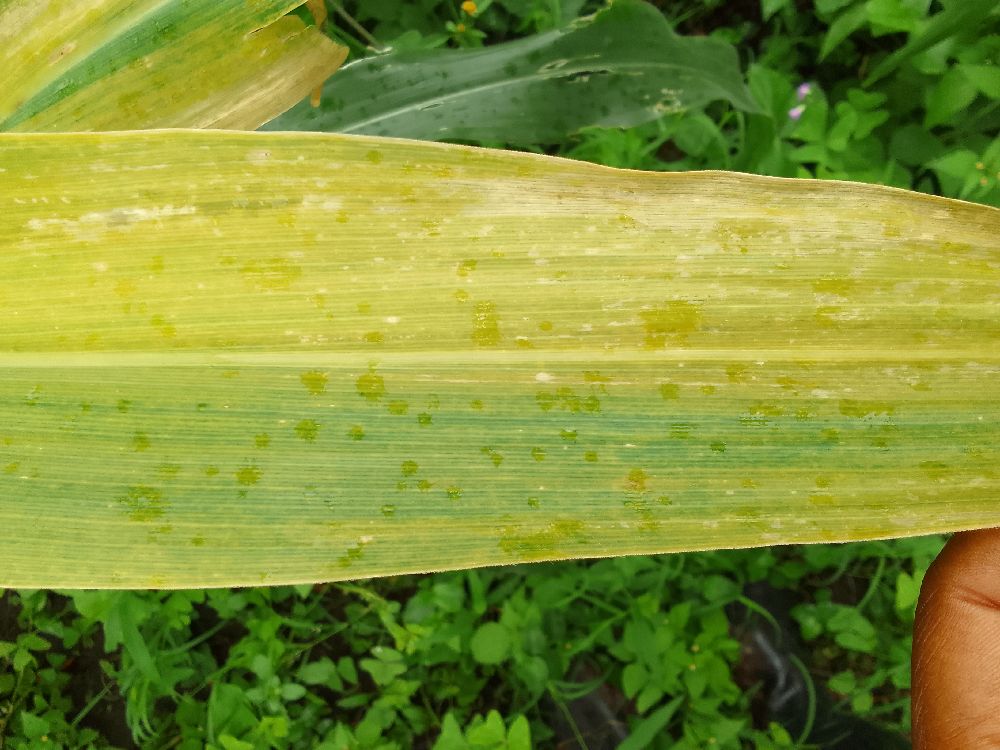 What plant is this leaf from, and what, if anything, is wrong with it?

maize, maize lethal necrosis
